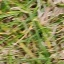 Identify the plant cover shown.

grass
